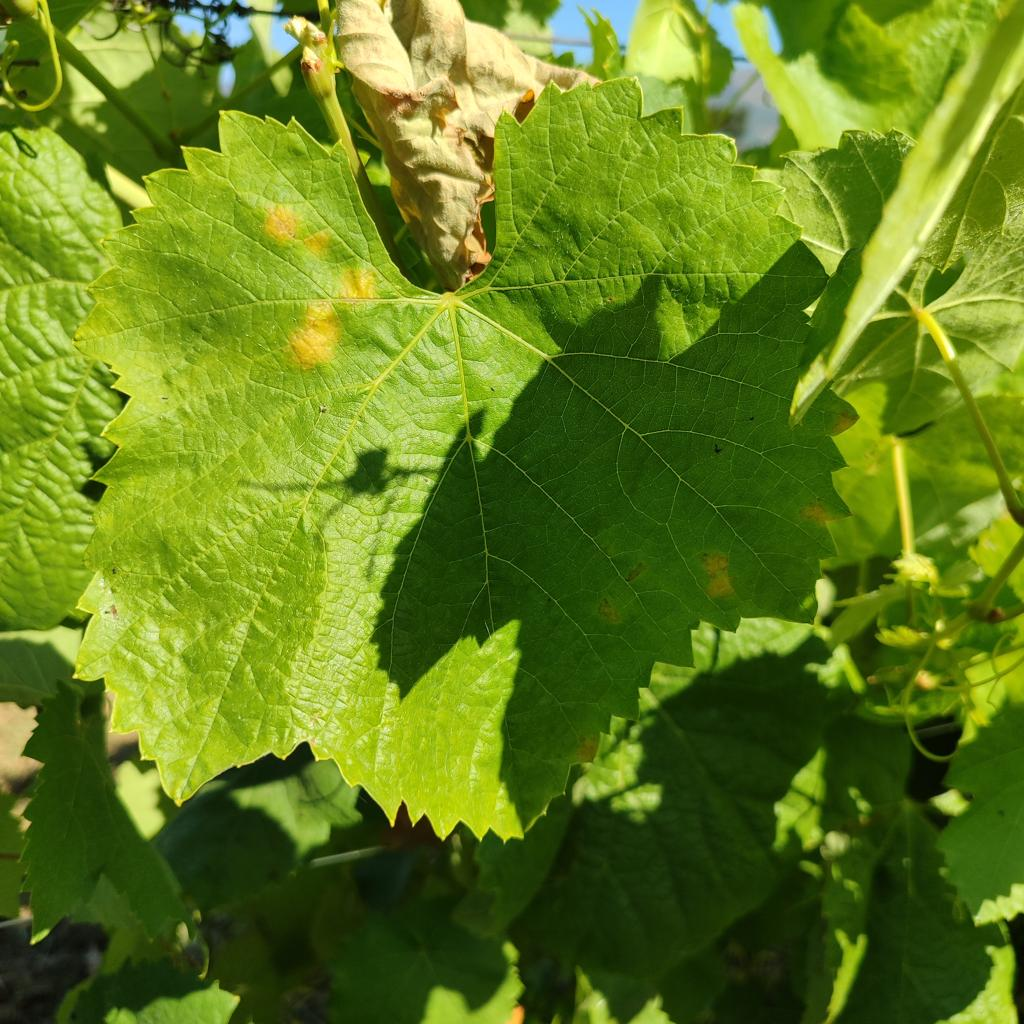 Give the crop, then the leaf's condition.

grapevine, downy mildew
